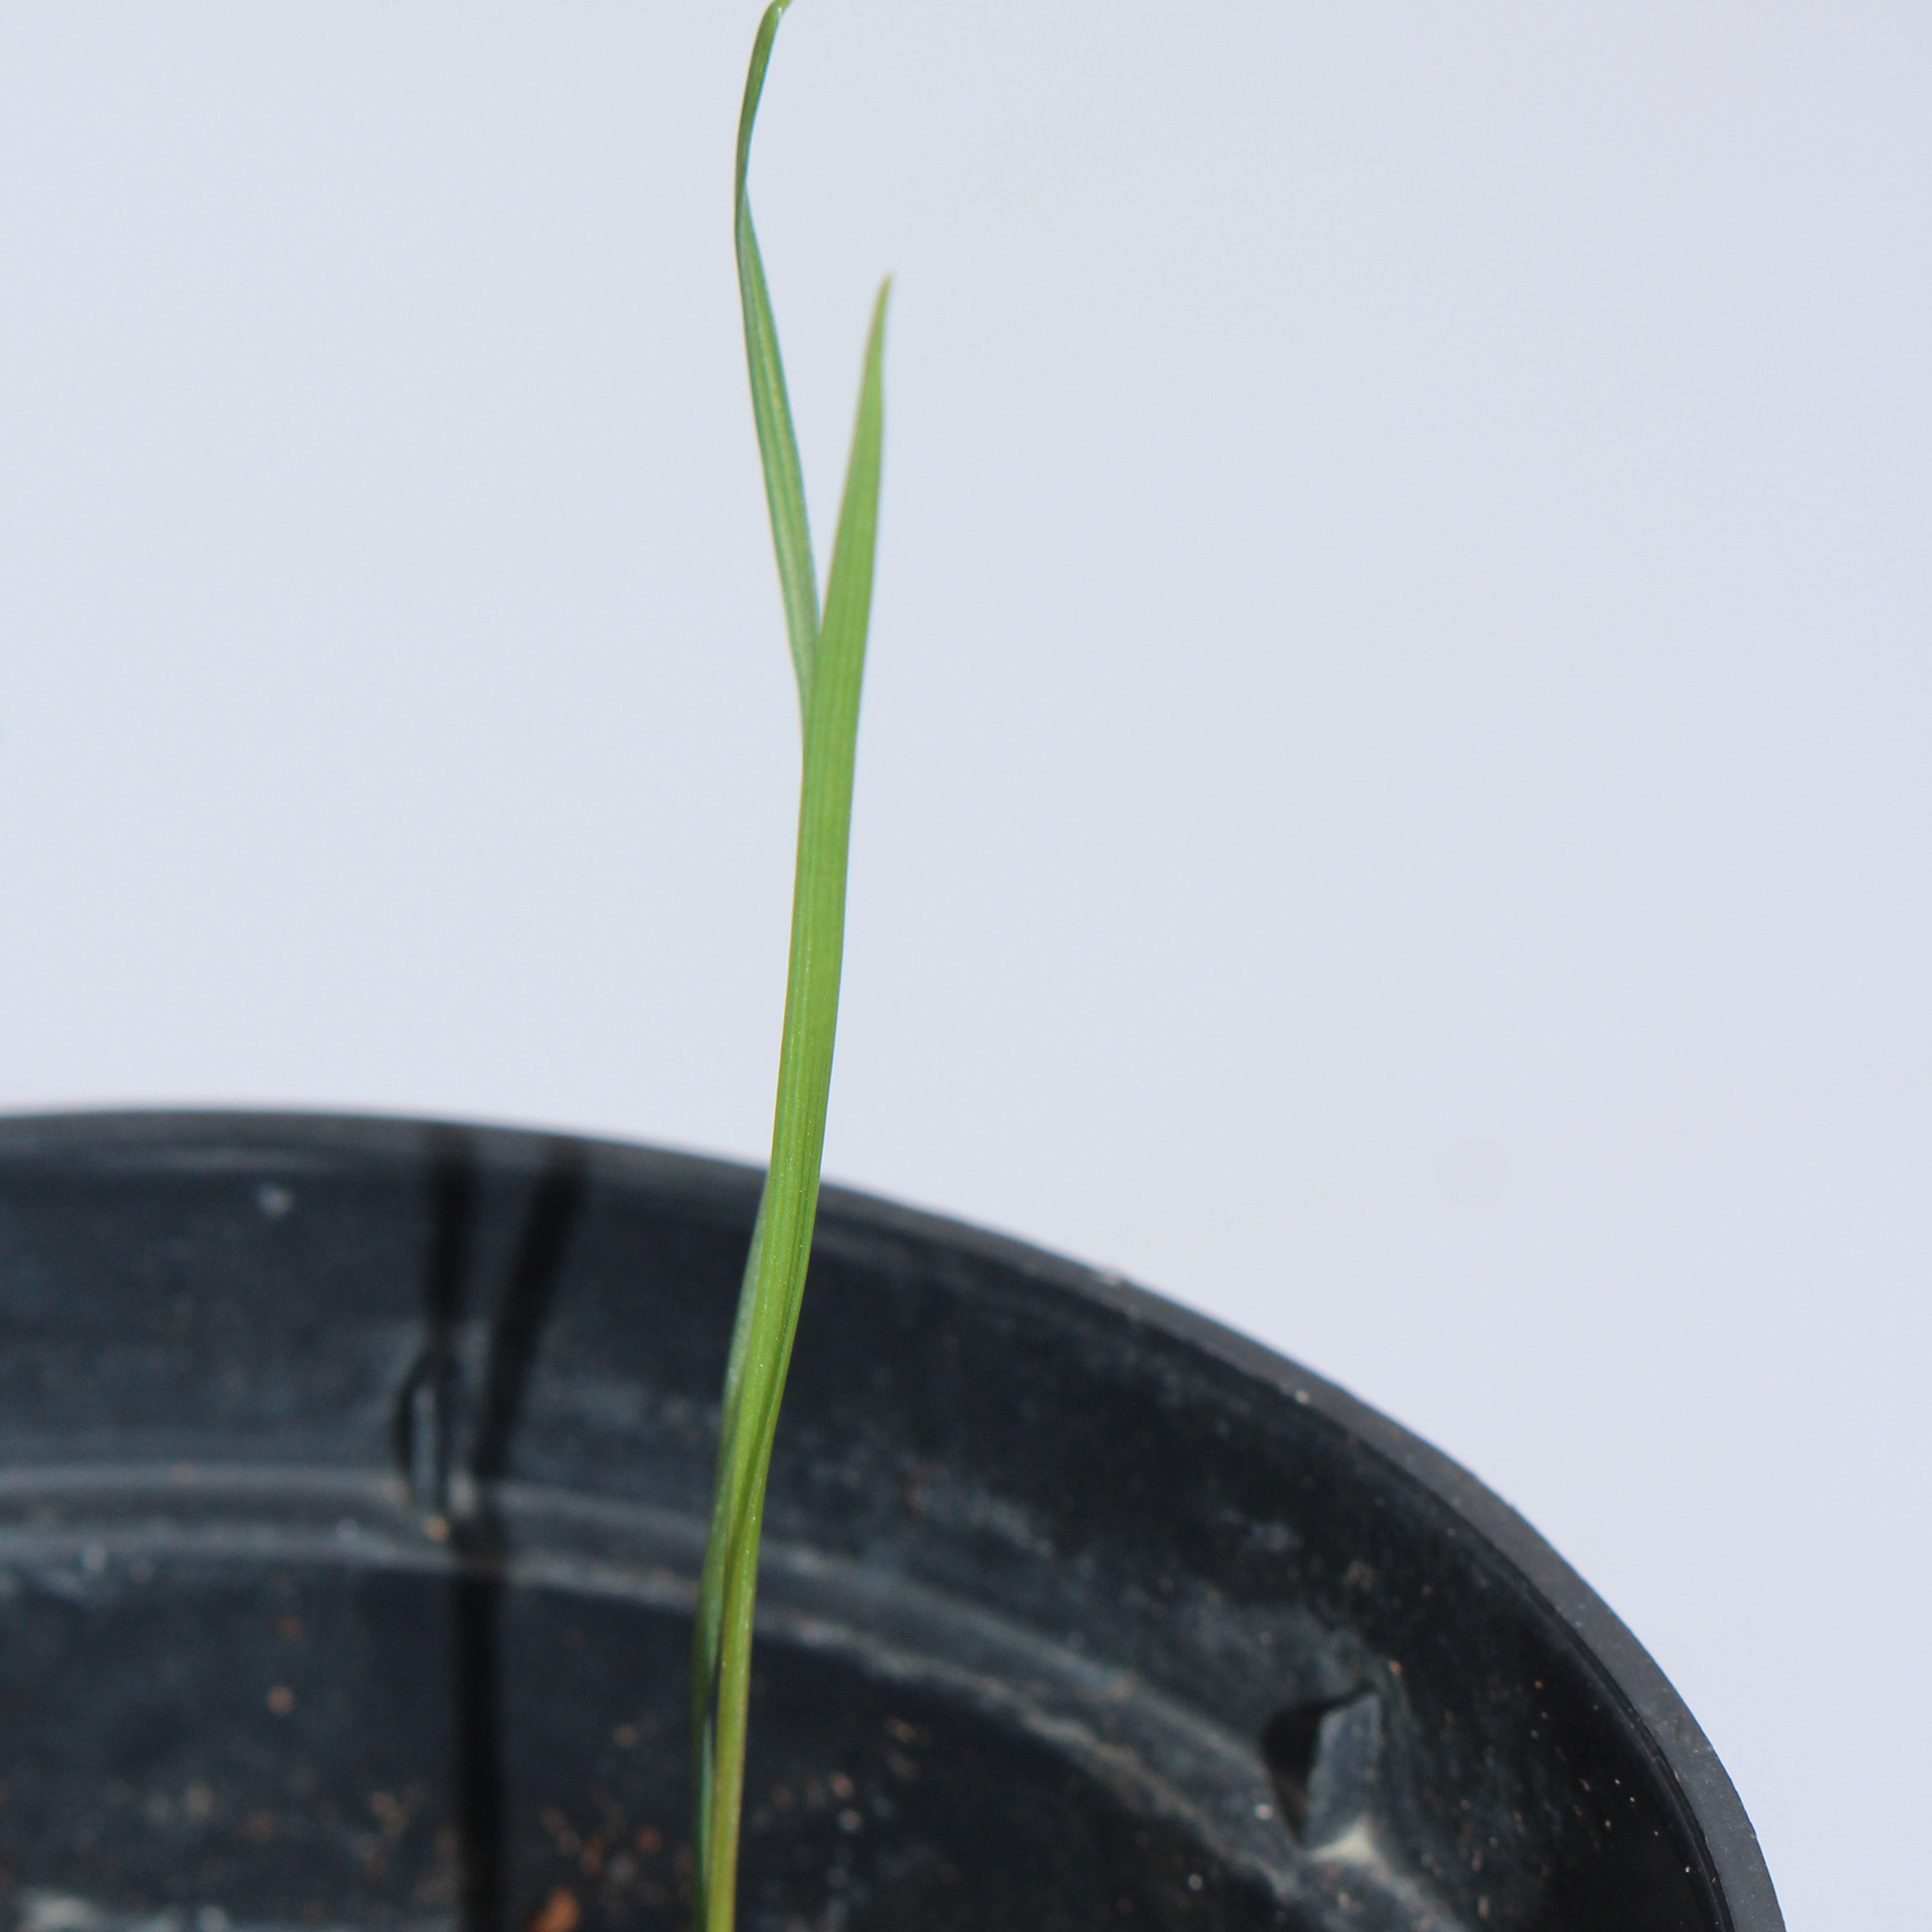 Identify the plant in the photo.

Lolium multiflorum
